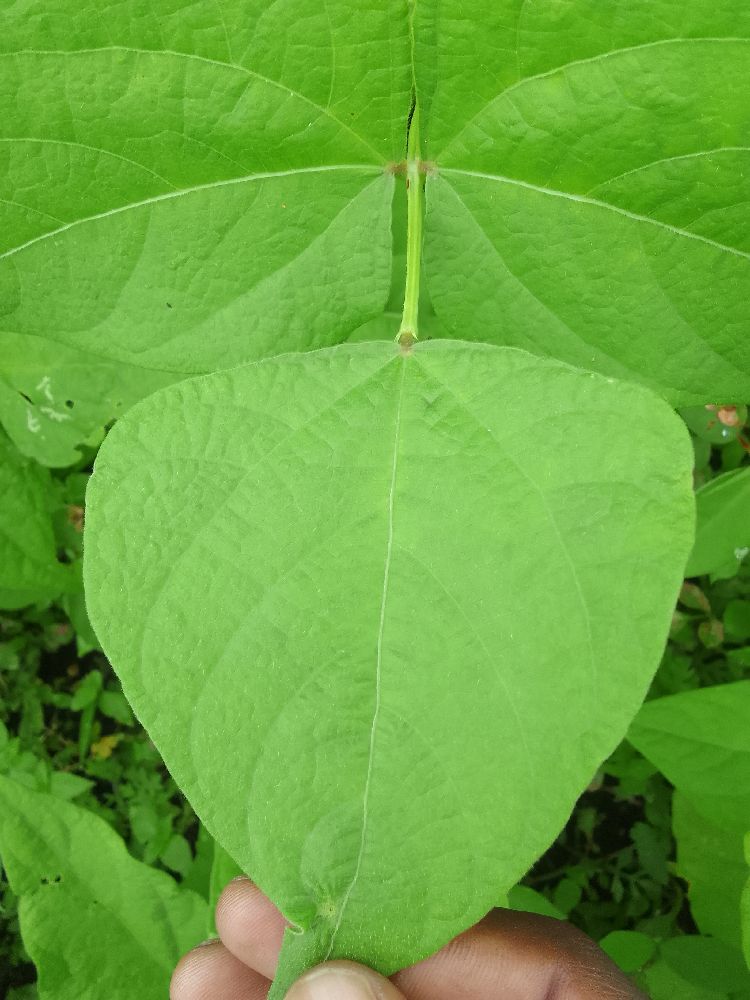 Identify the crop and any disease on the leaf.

common bean, healthy
